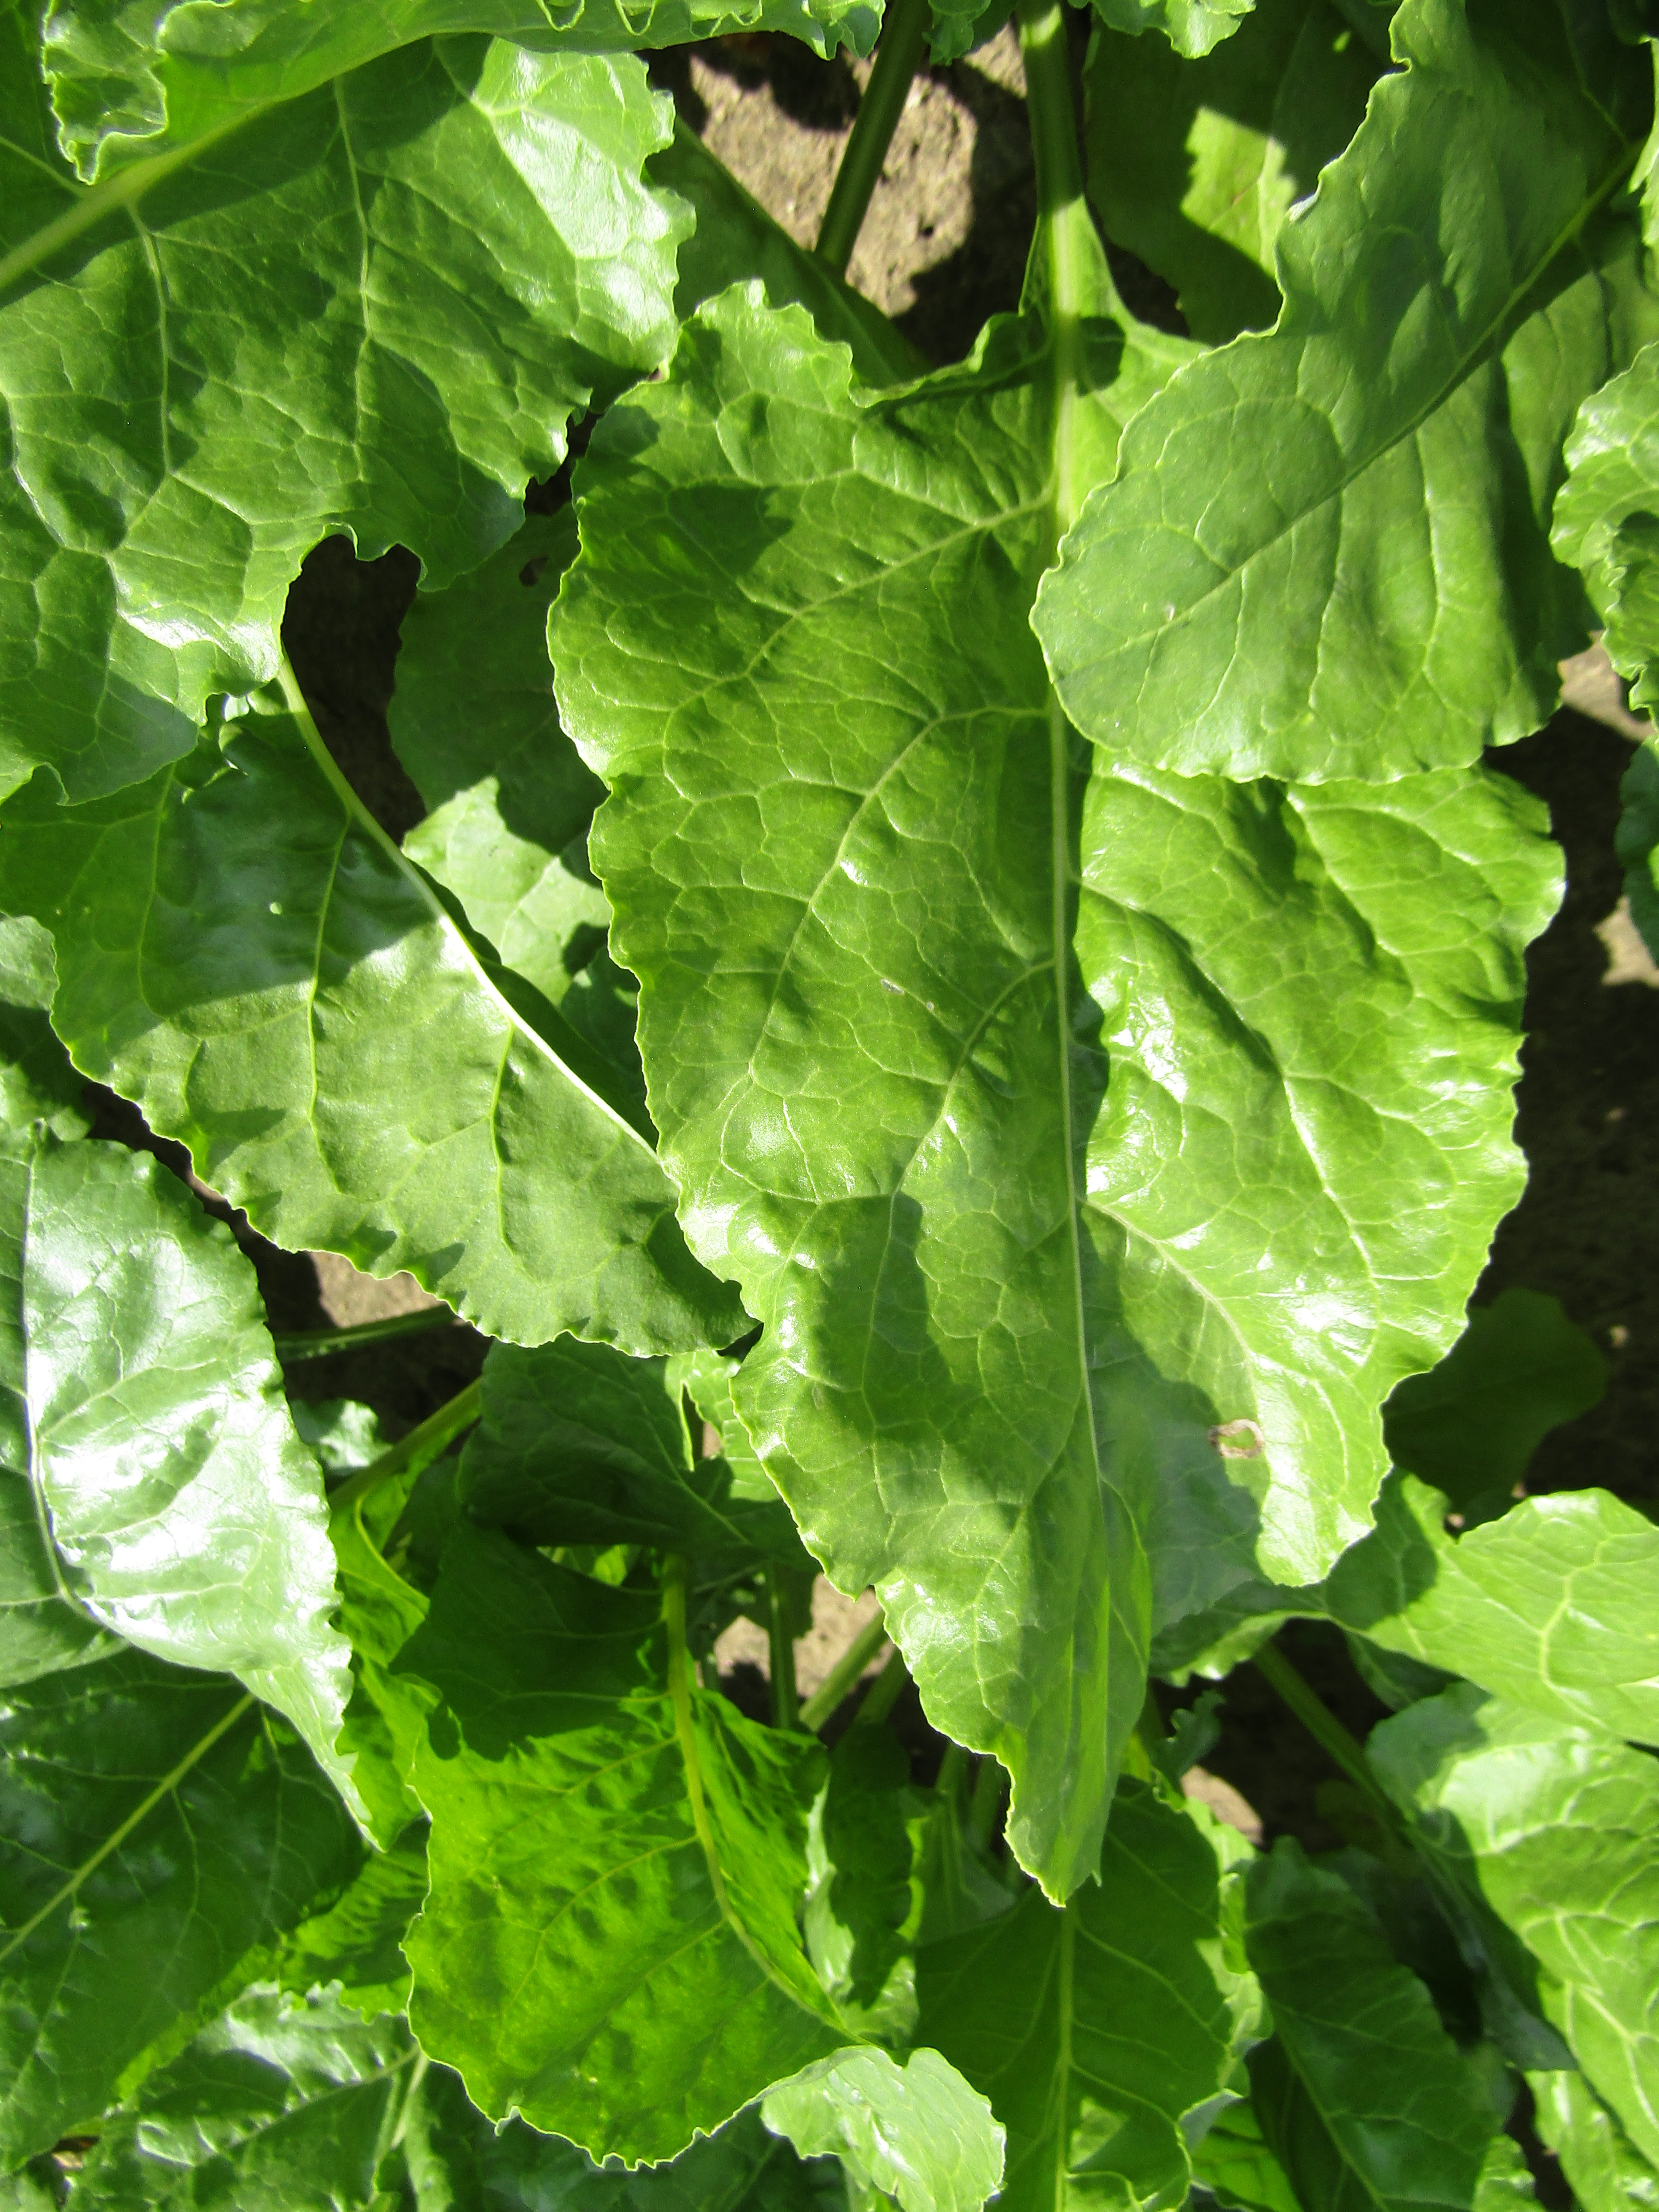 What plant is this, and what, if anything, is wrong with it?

beet, cercospora
